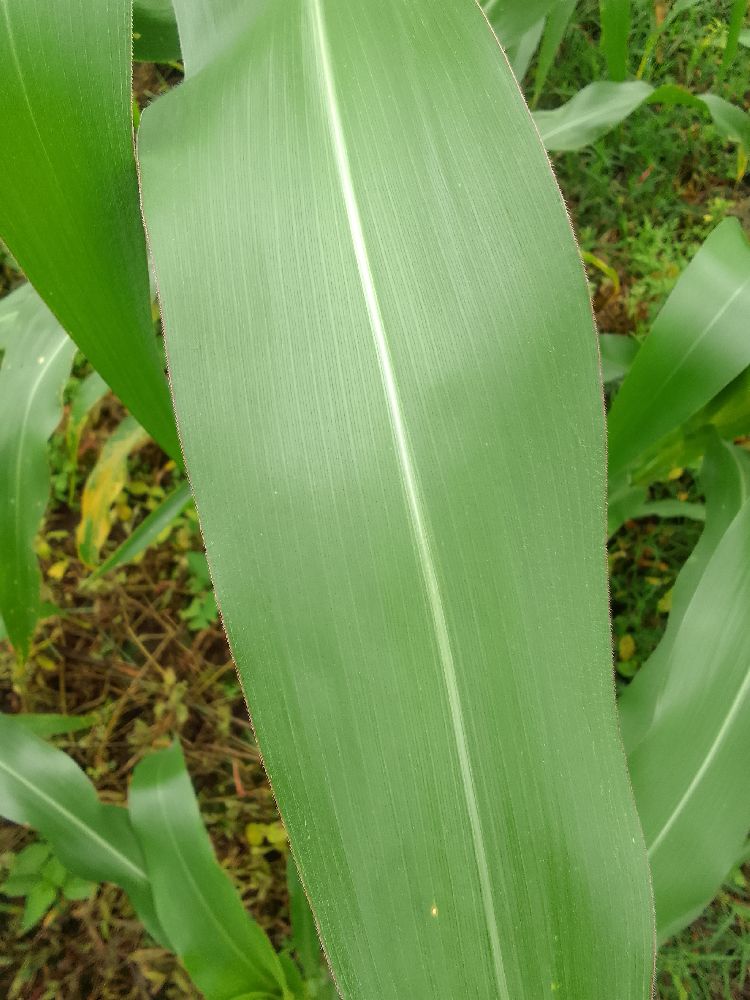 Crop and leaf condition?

maize, healthy
